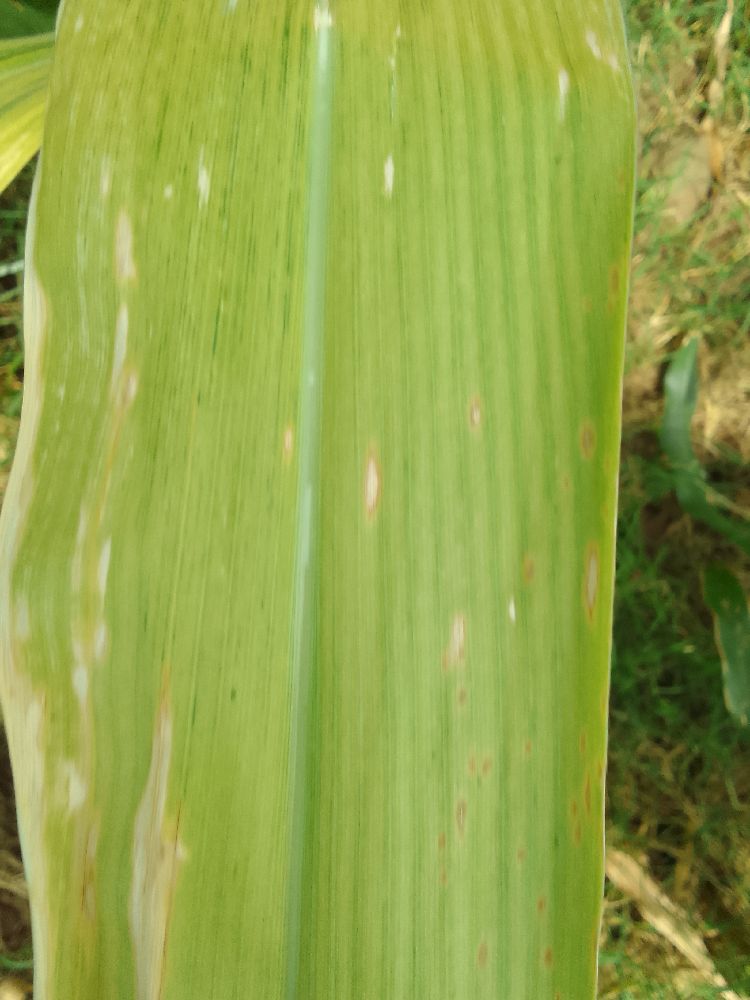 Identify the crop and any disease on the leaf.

maize, maize lethal necrosis
